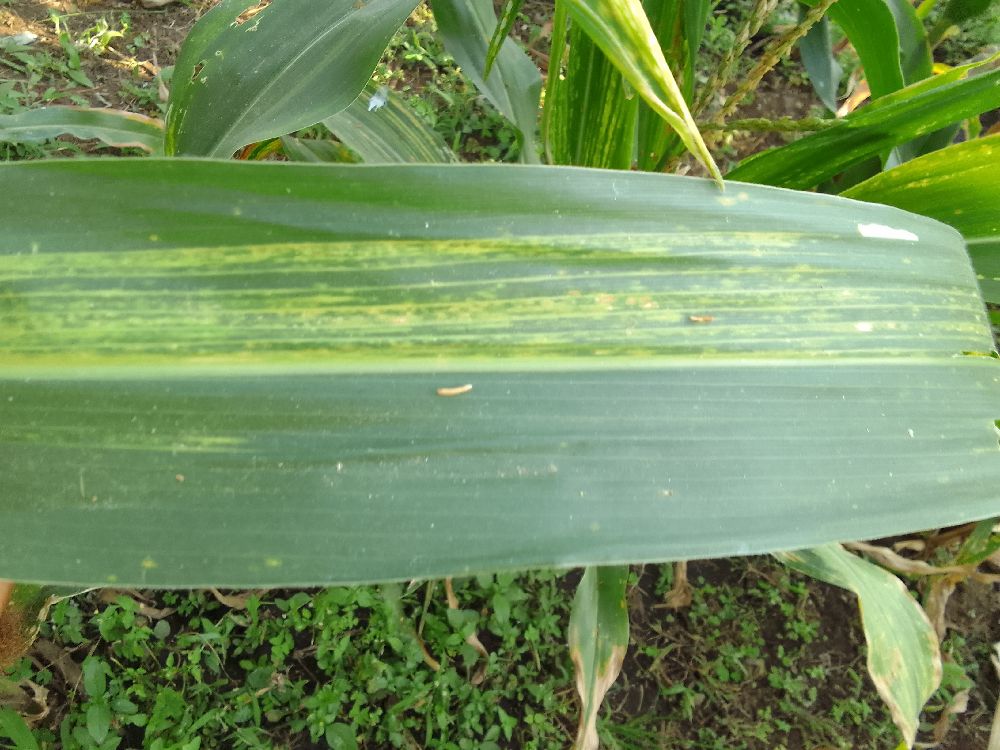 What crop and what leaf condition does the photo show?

maize, maize lethal necrosis
